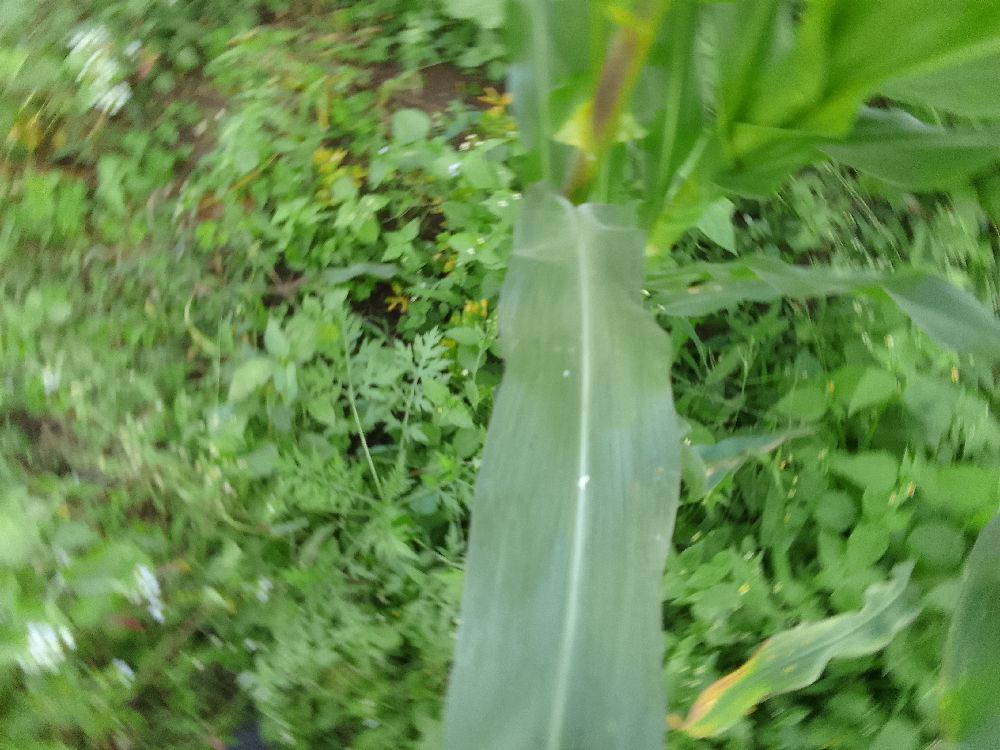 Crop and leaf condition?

maize, healthy
